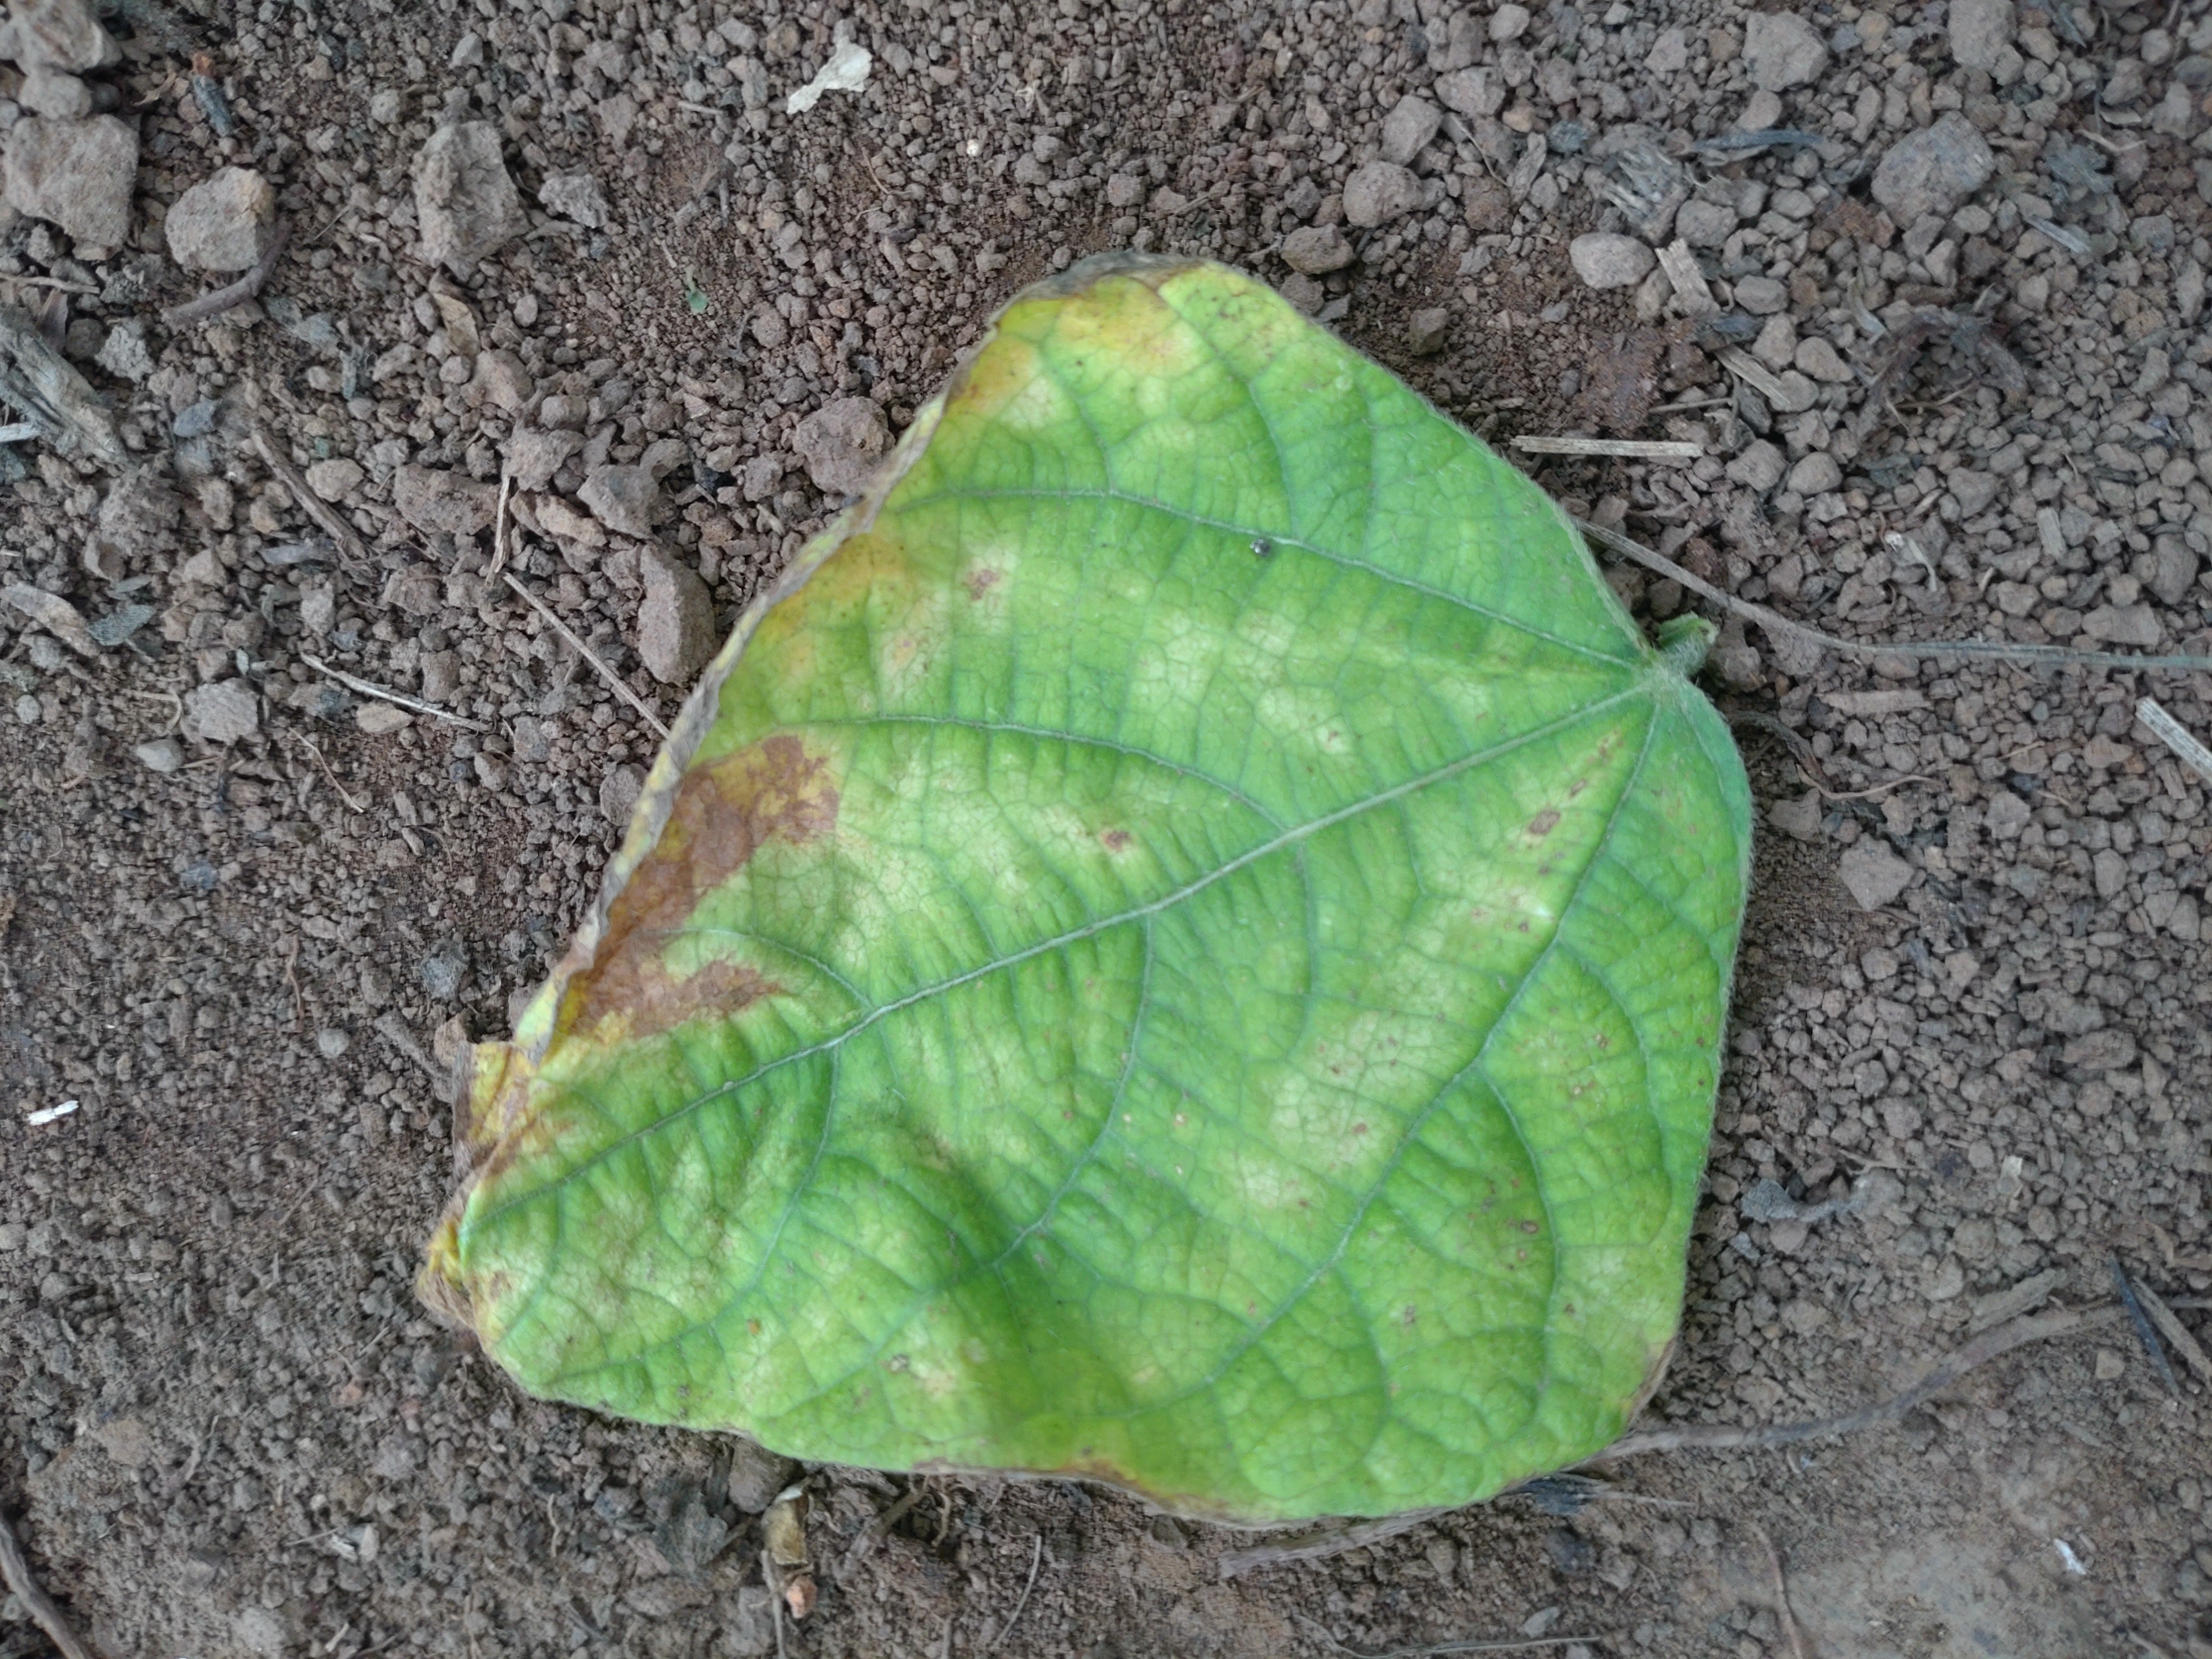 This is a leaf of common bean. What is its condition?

anthracnose
